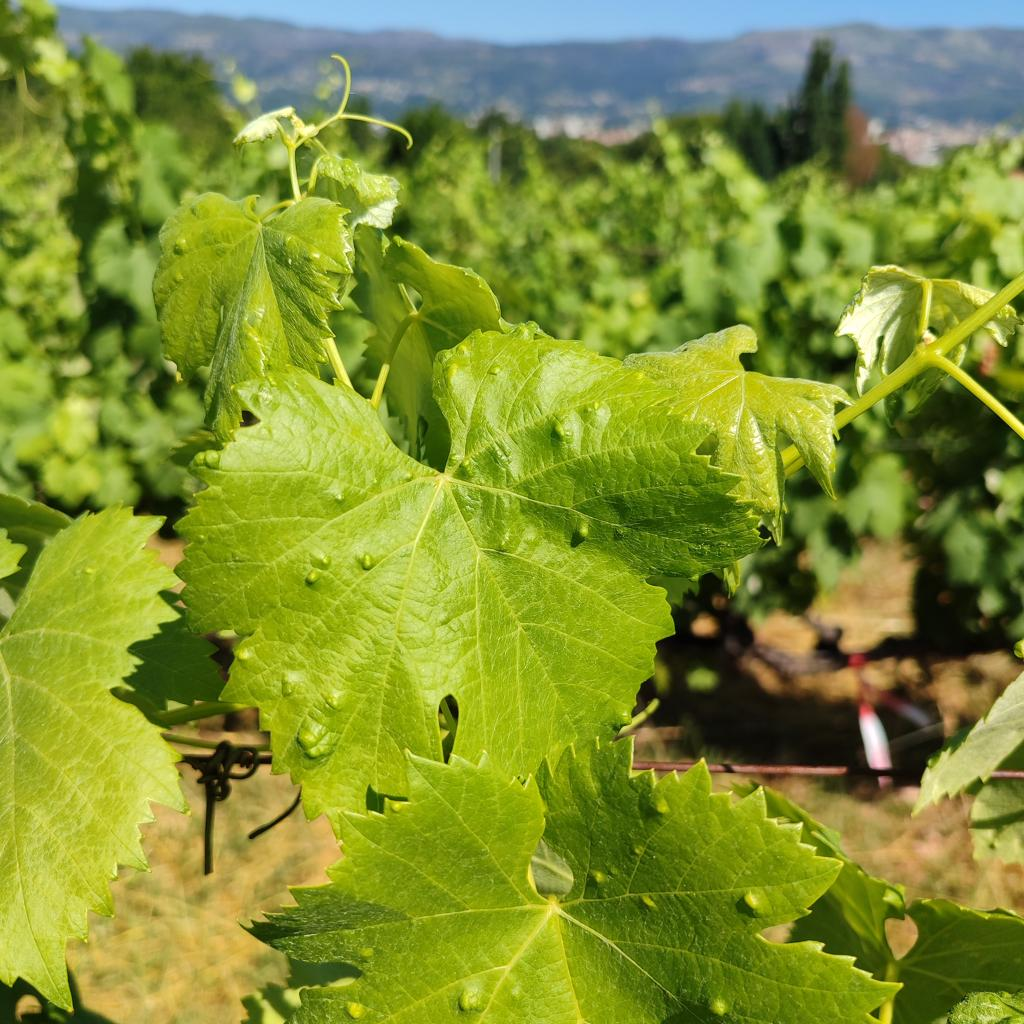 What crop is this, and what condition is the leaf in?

grapevine, erineum mite
